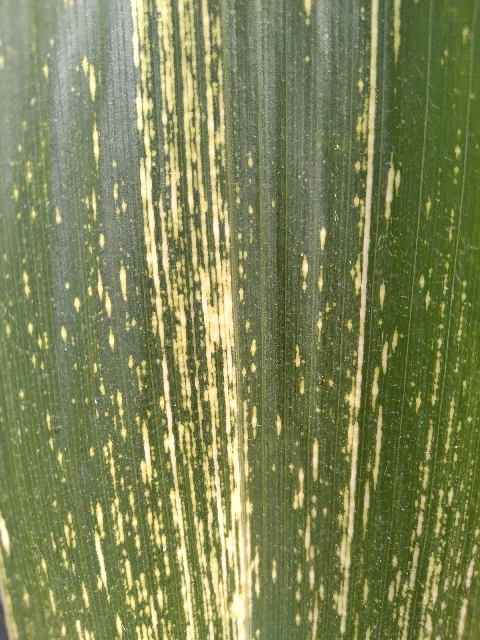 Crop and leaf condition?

maize, maize streak virus
